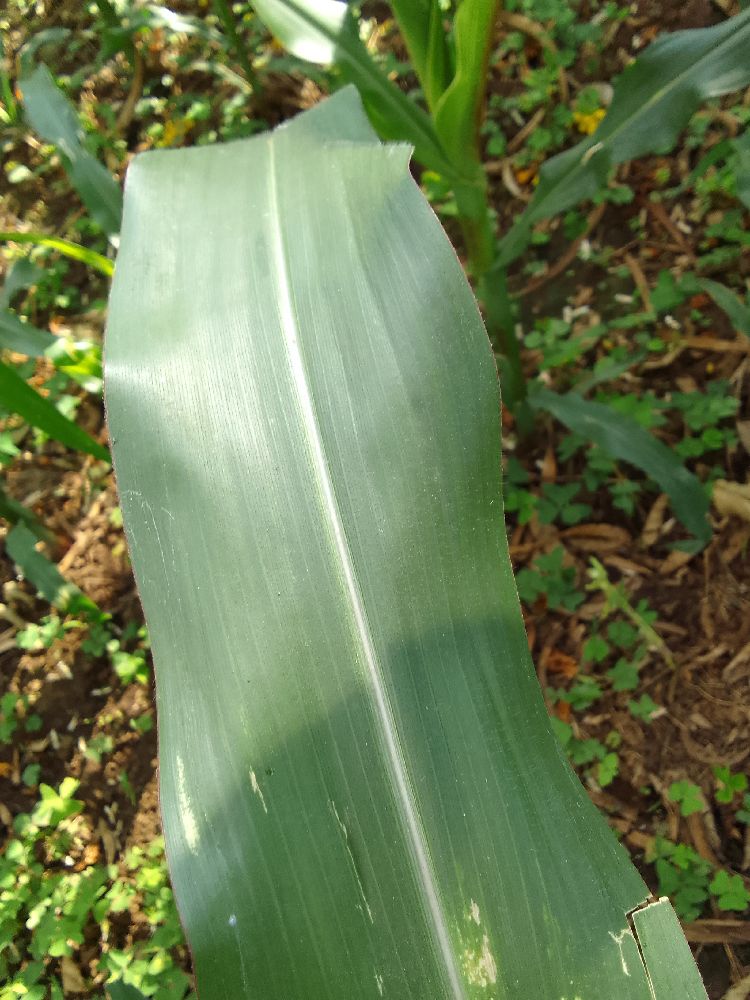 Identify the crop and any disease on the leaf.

maize, healthy
